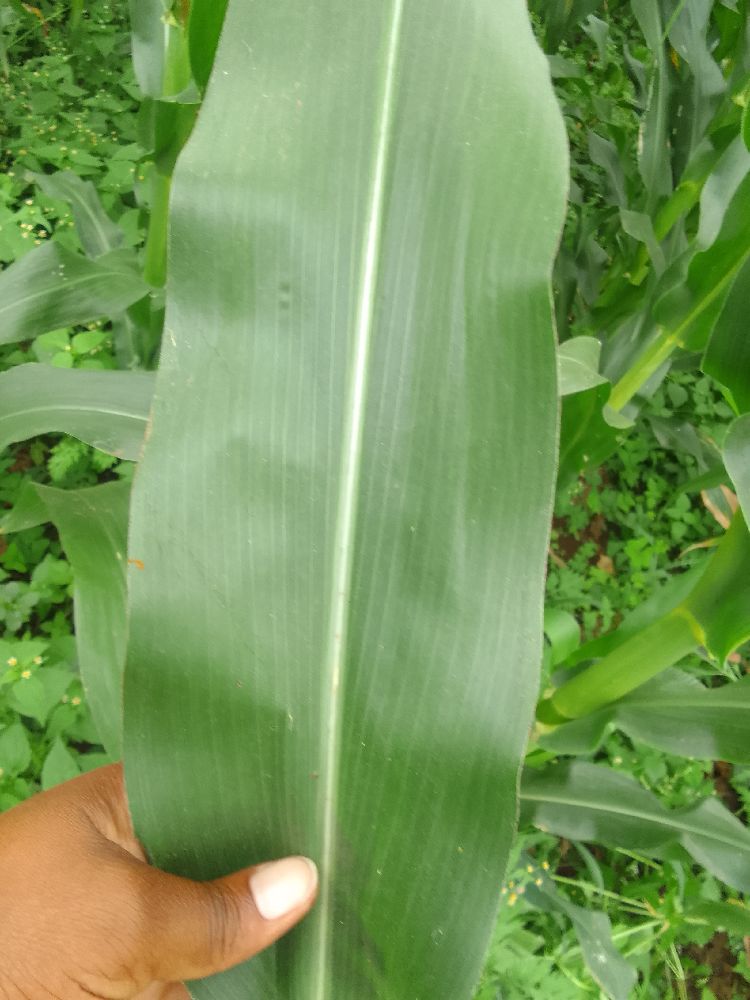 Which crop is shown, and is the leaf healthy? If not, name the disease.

maize, healthy
